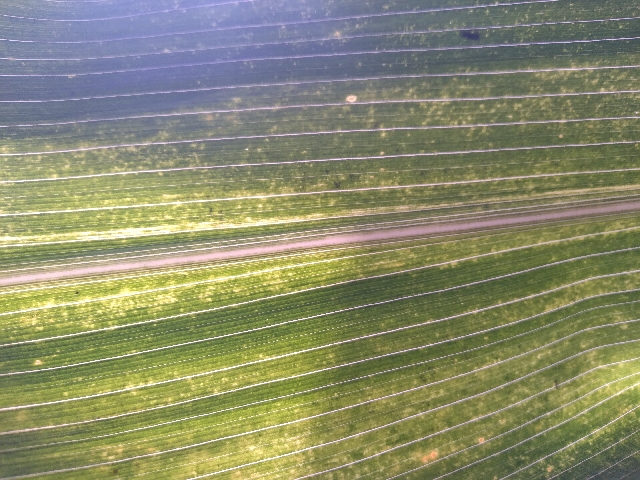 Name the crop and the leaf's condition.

maize, maize lethal necrosis
